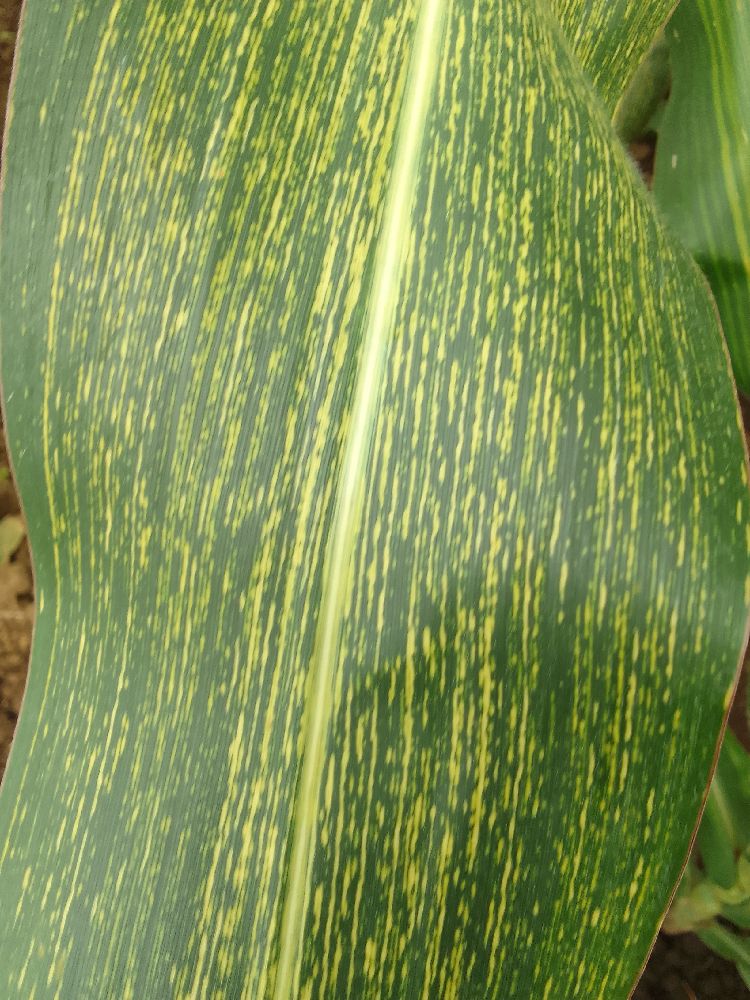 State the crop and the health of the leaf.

maize, maize streak virus
